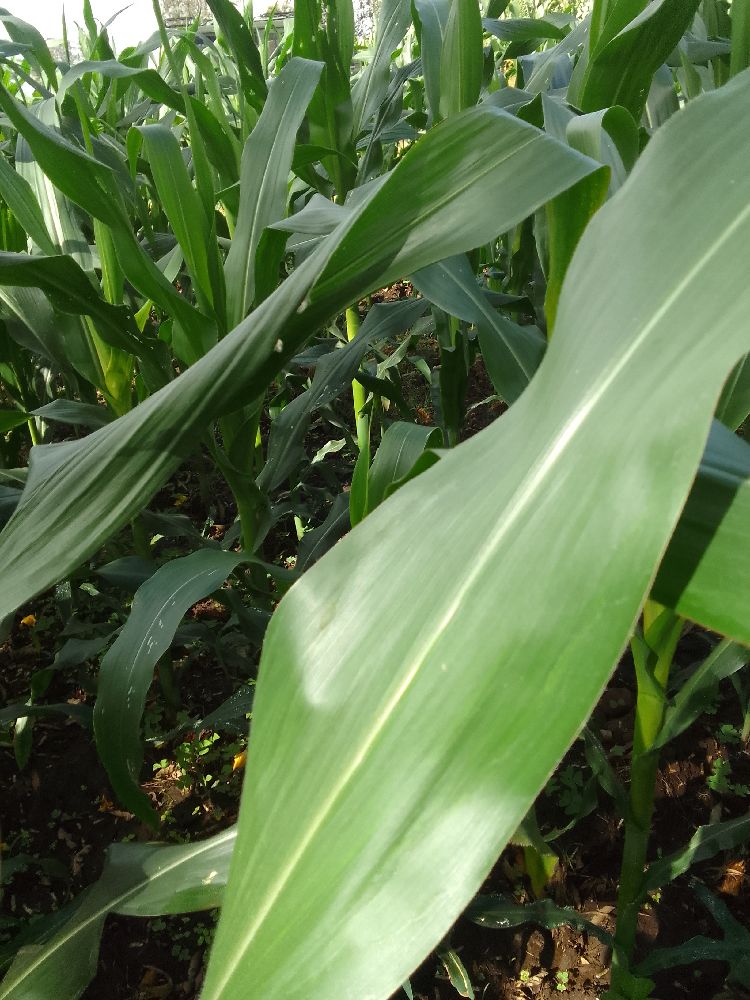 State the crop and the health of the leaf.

maize, healthy
